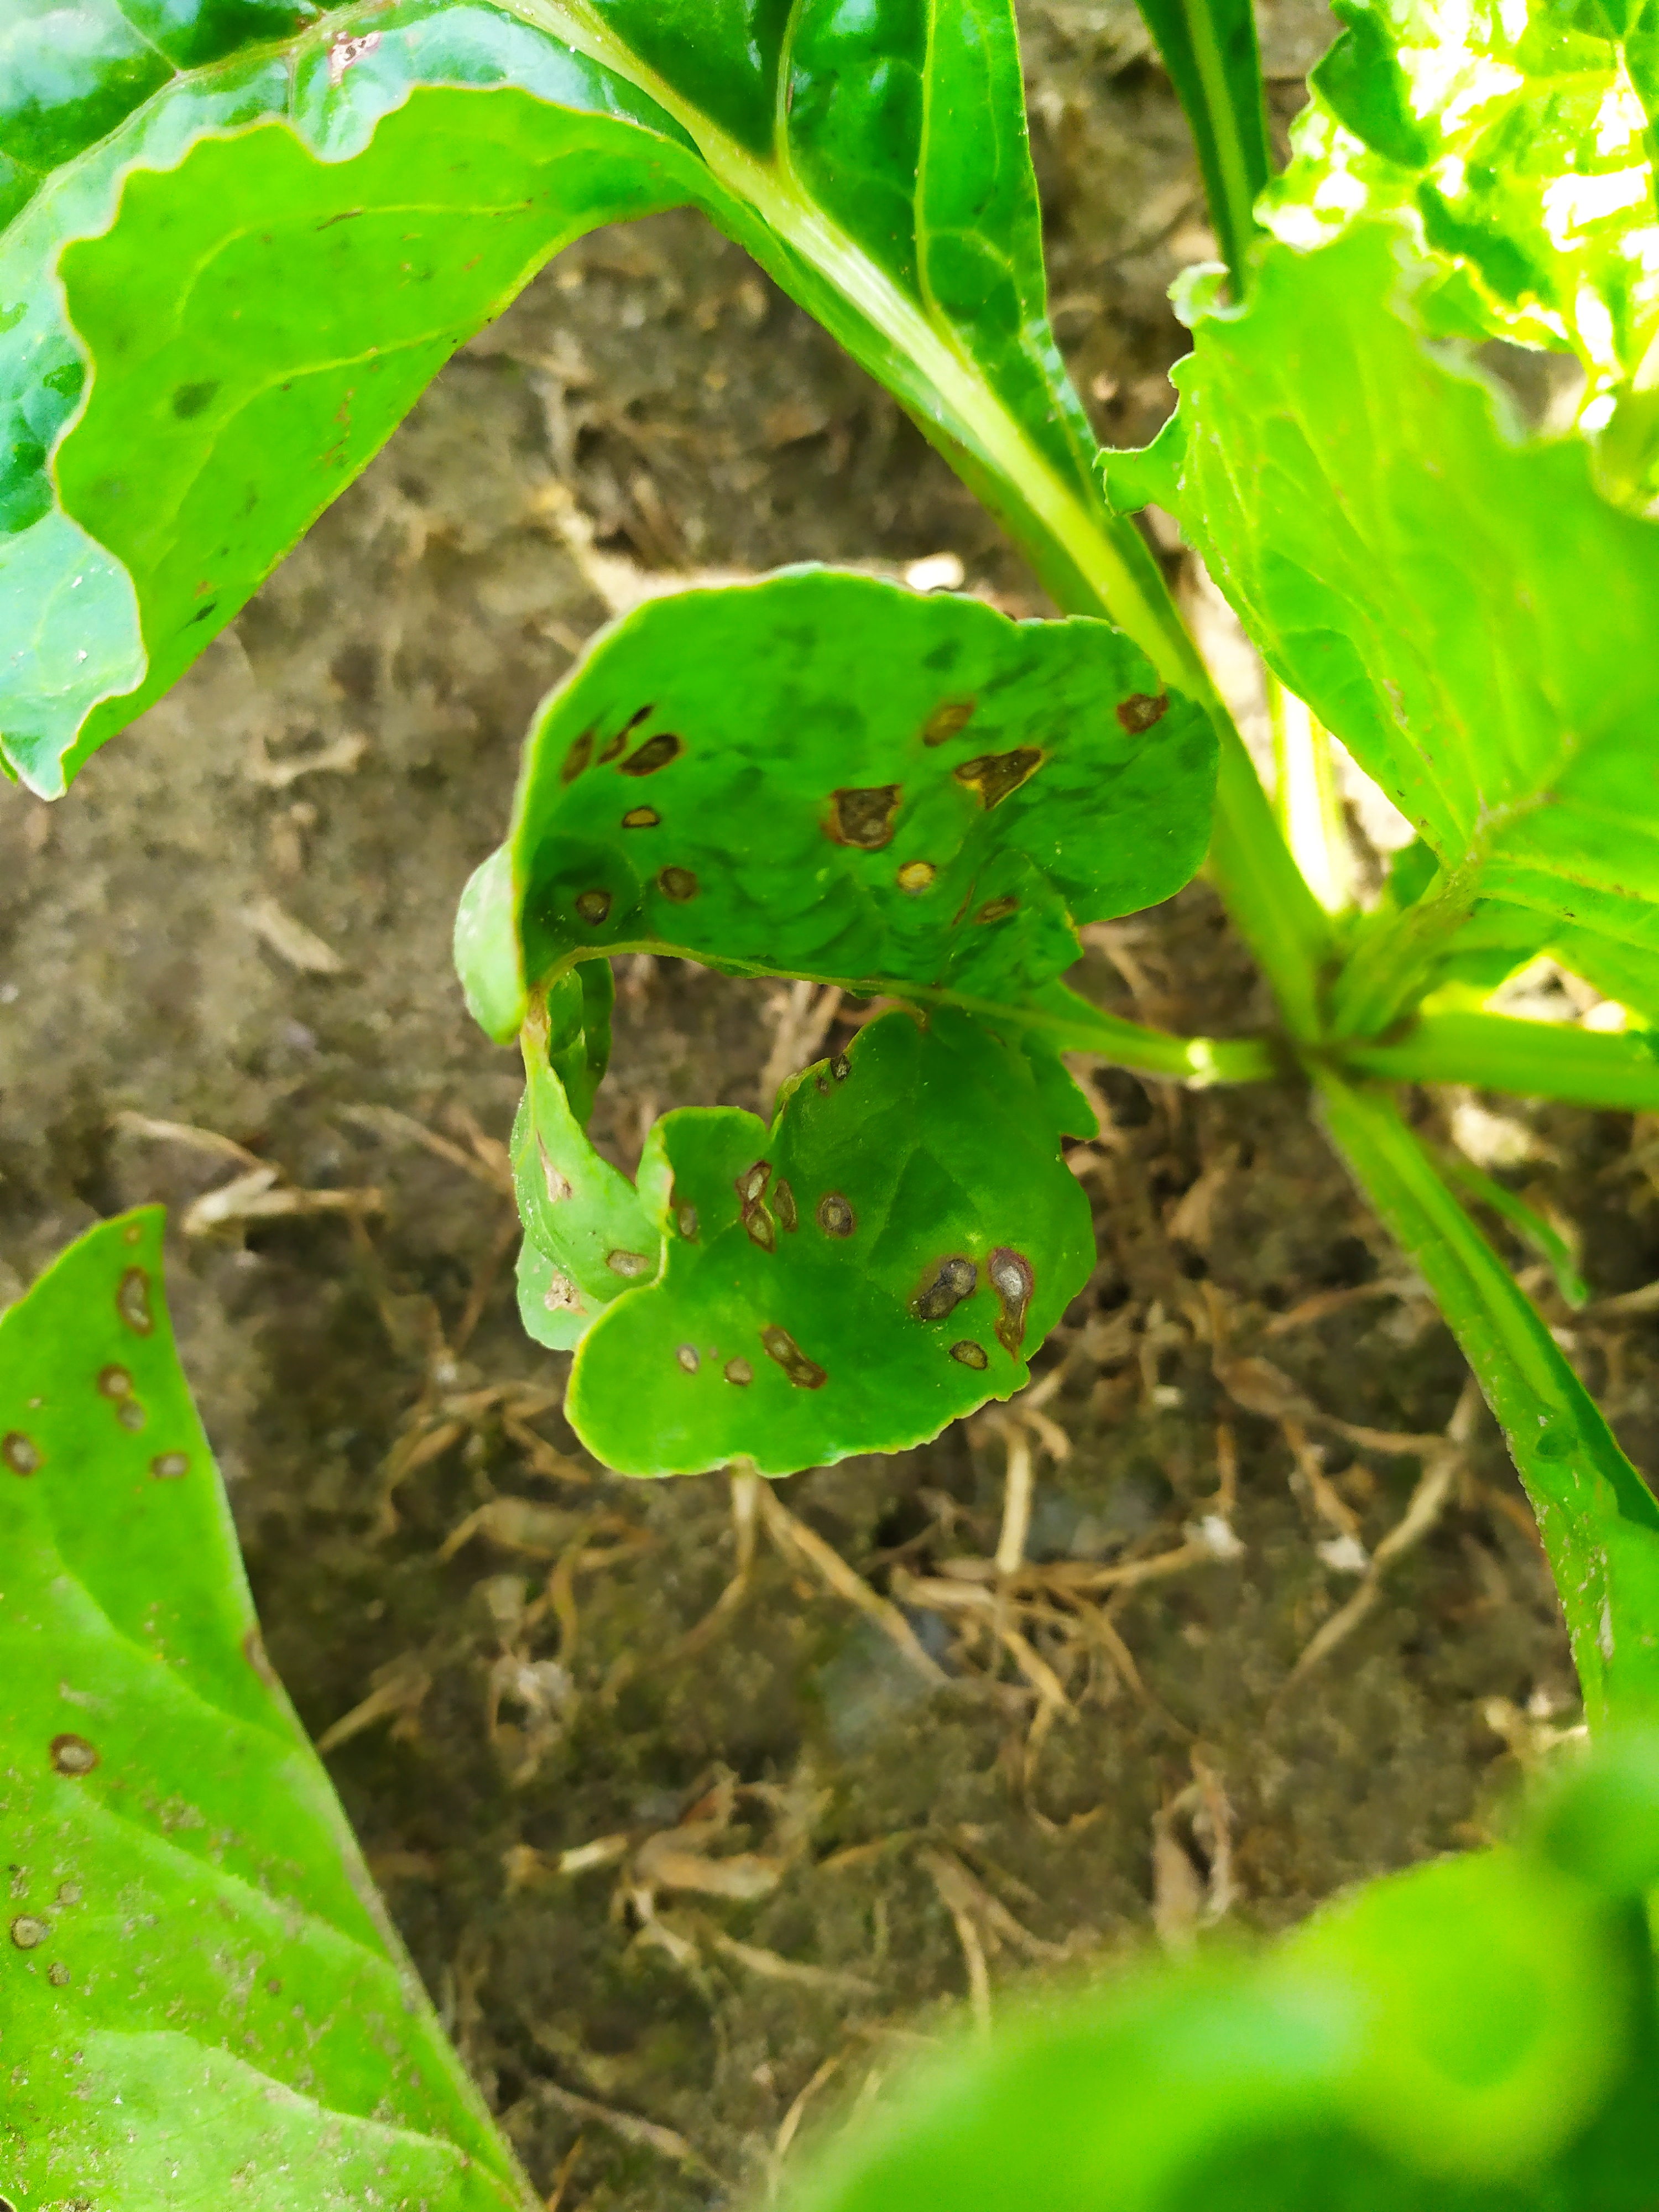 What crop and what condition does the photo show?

beet, cercospora
